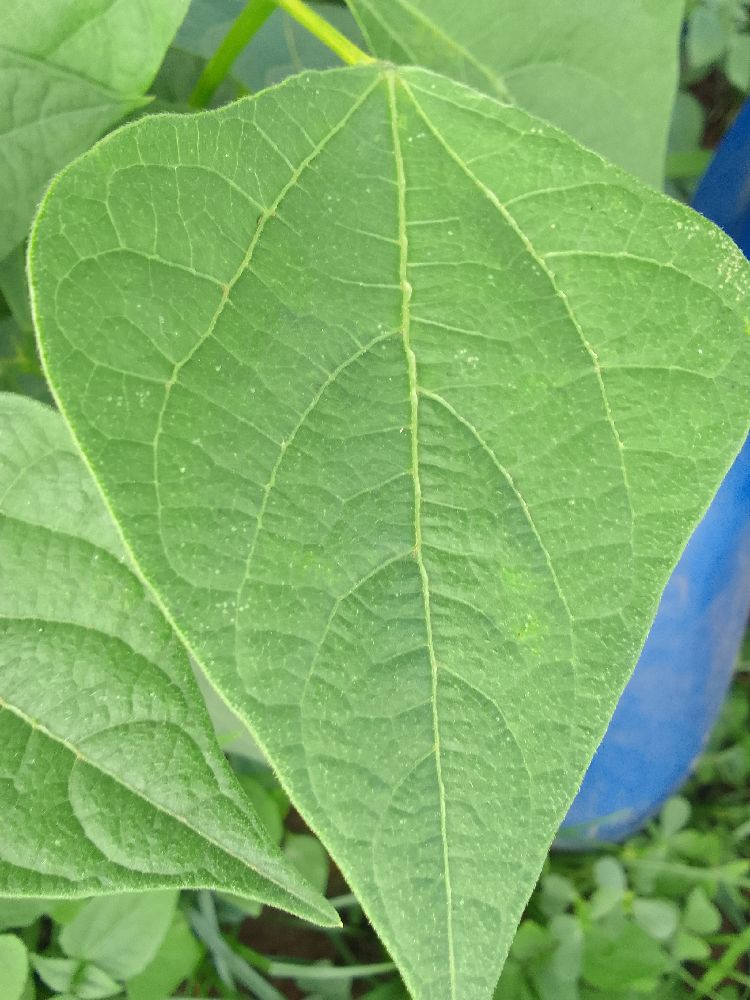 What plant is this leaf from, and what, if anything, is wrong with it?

common bean, healthy
